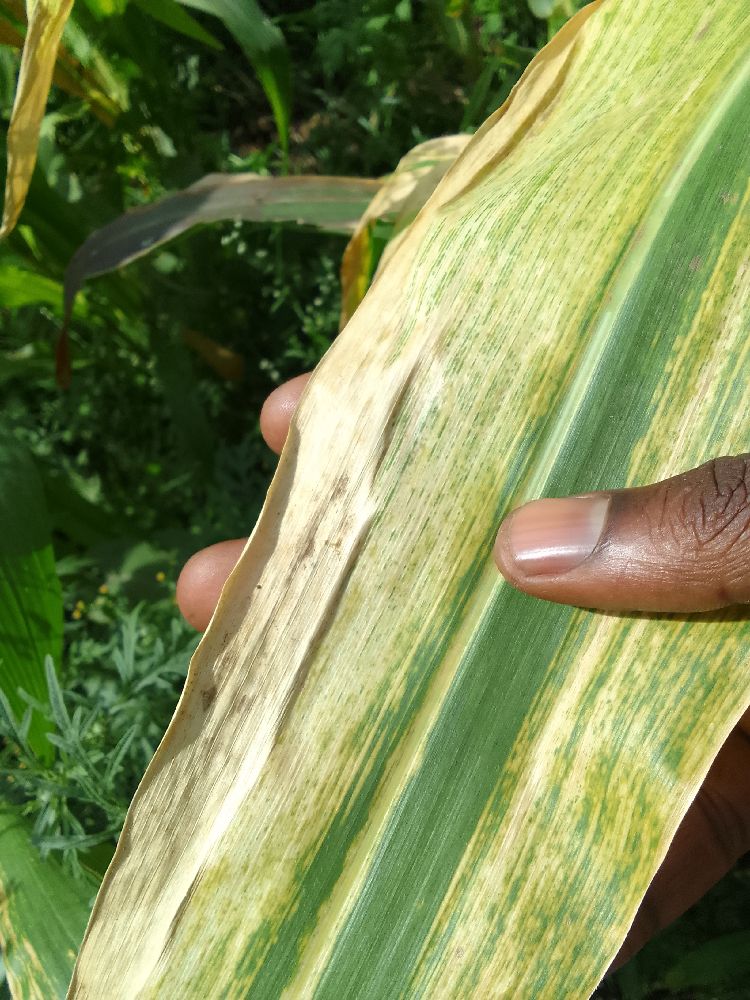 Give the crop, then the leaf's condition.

maize, maize lethal necrosis
